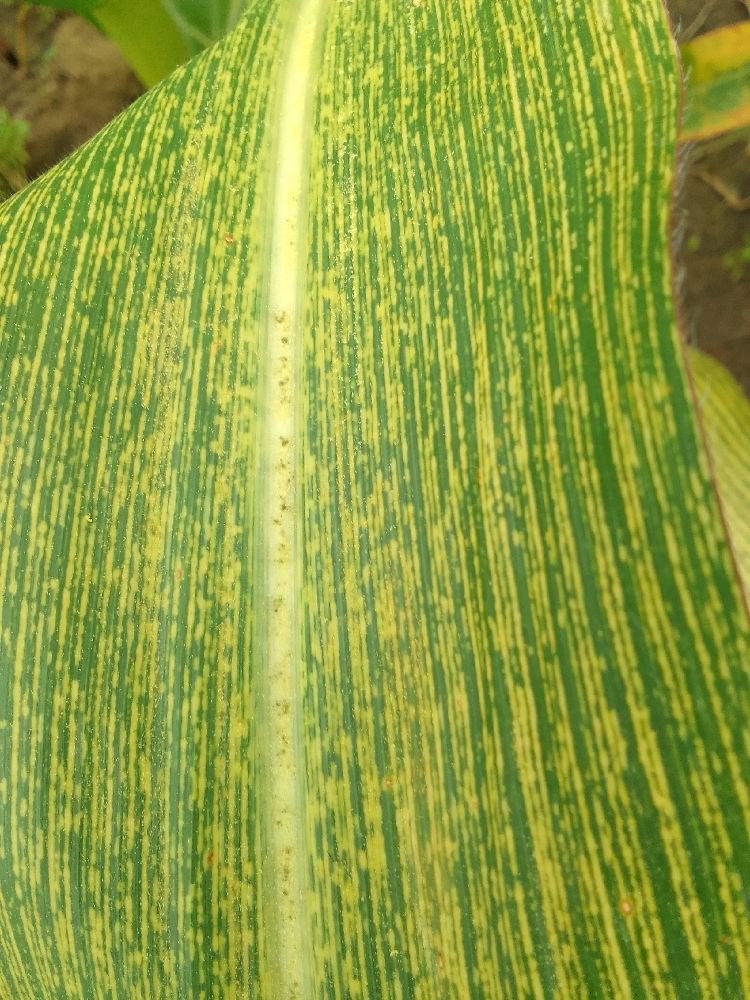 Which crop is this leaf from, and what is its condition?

maize, maize streak virus
